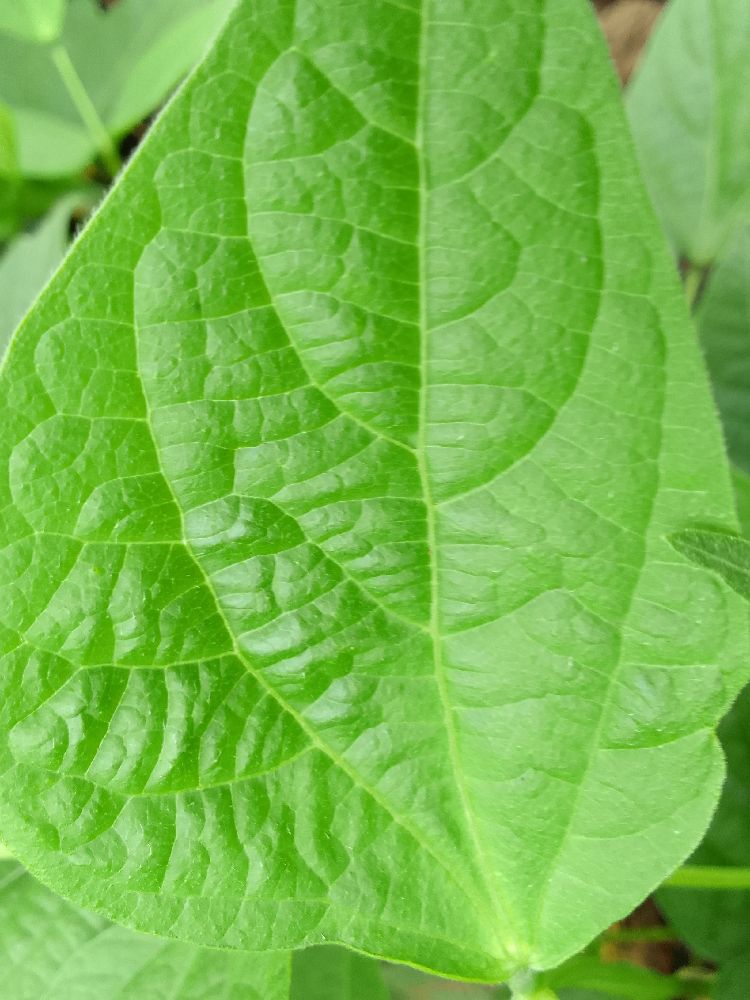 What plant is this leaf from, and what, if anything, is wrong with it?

common bean, healthy
